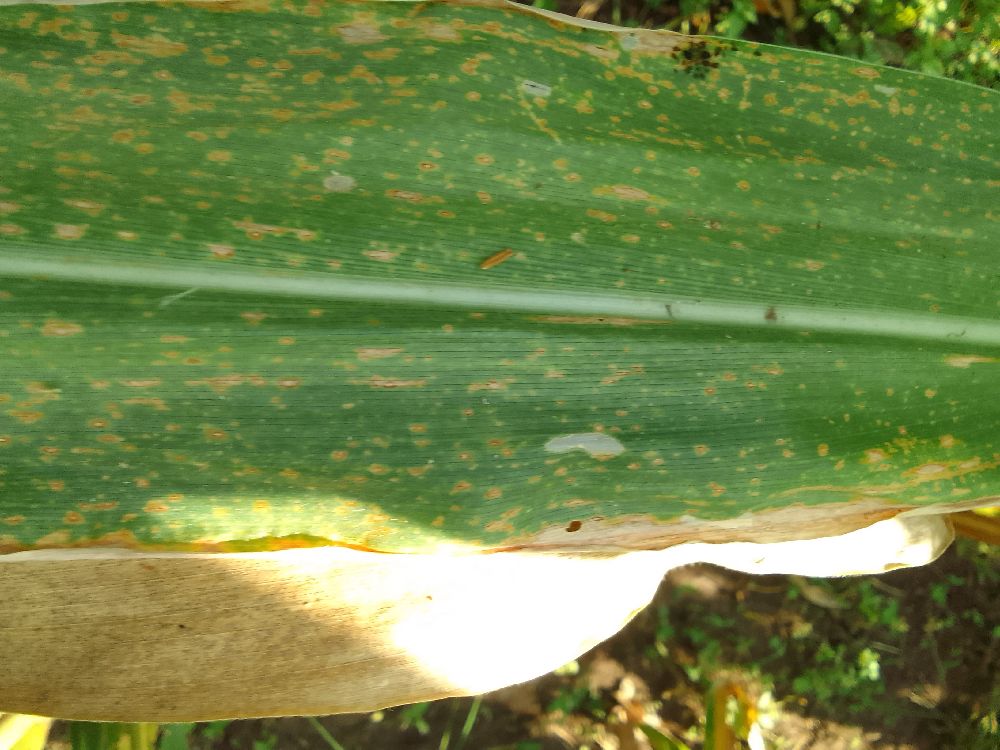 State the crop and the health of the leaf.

maize, maize lethal necrosis
